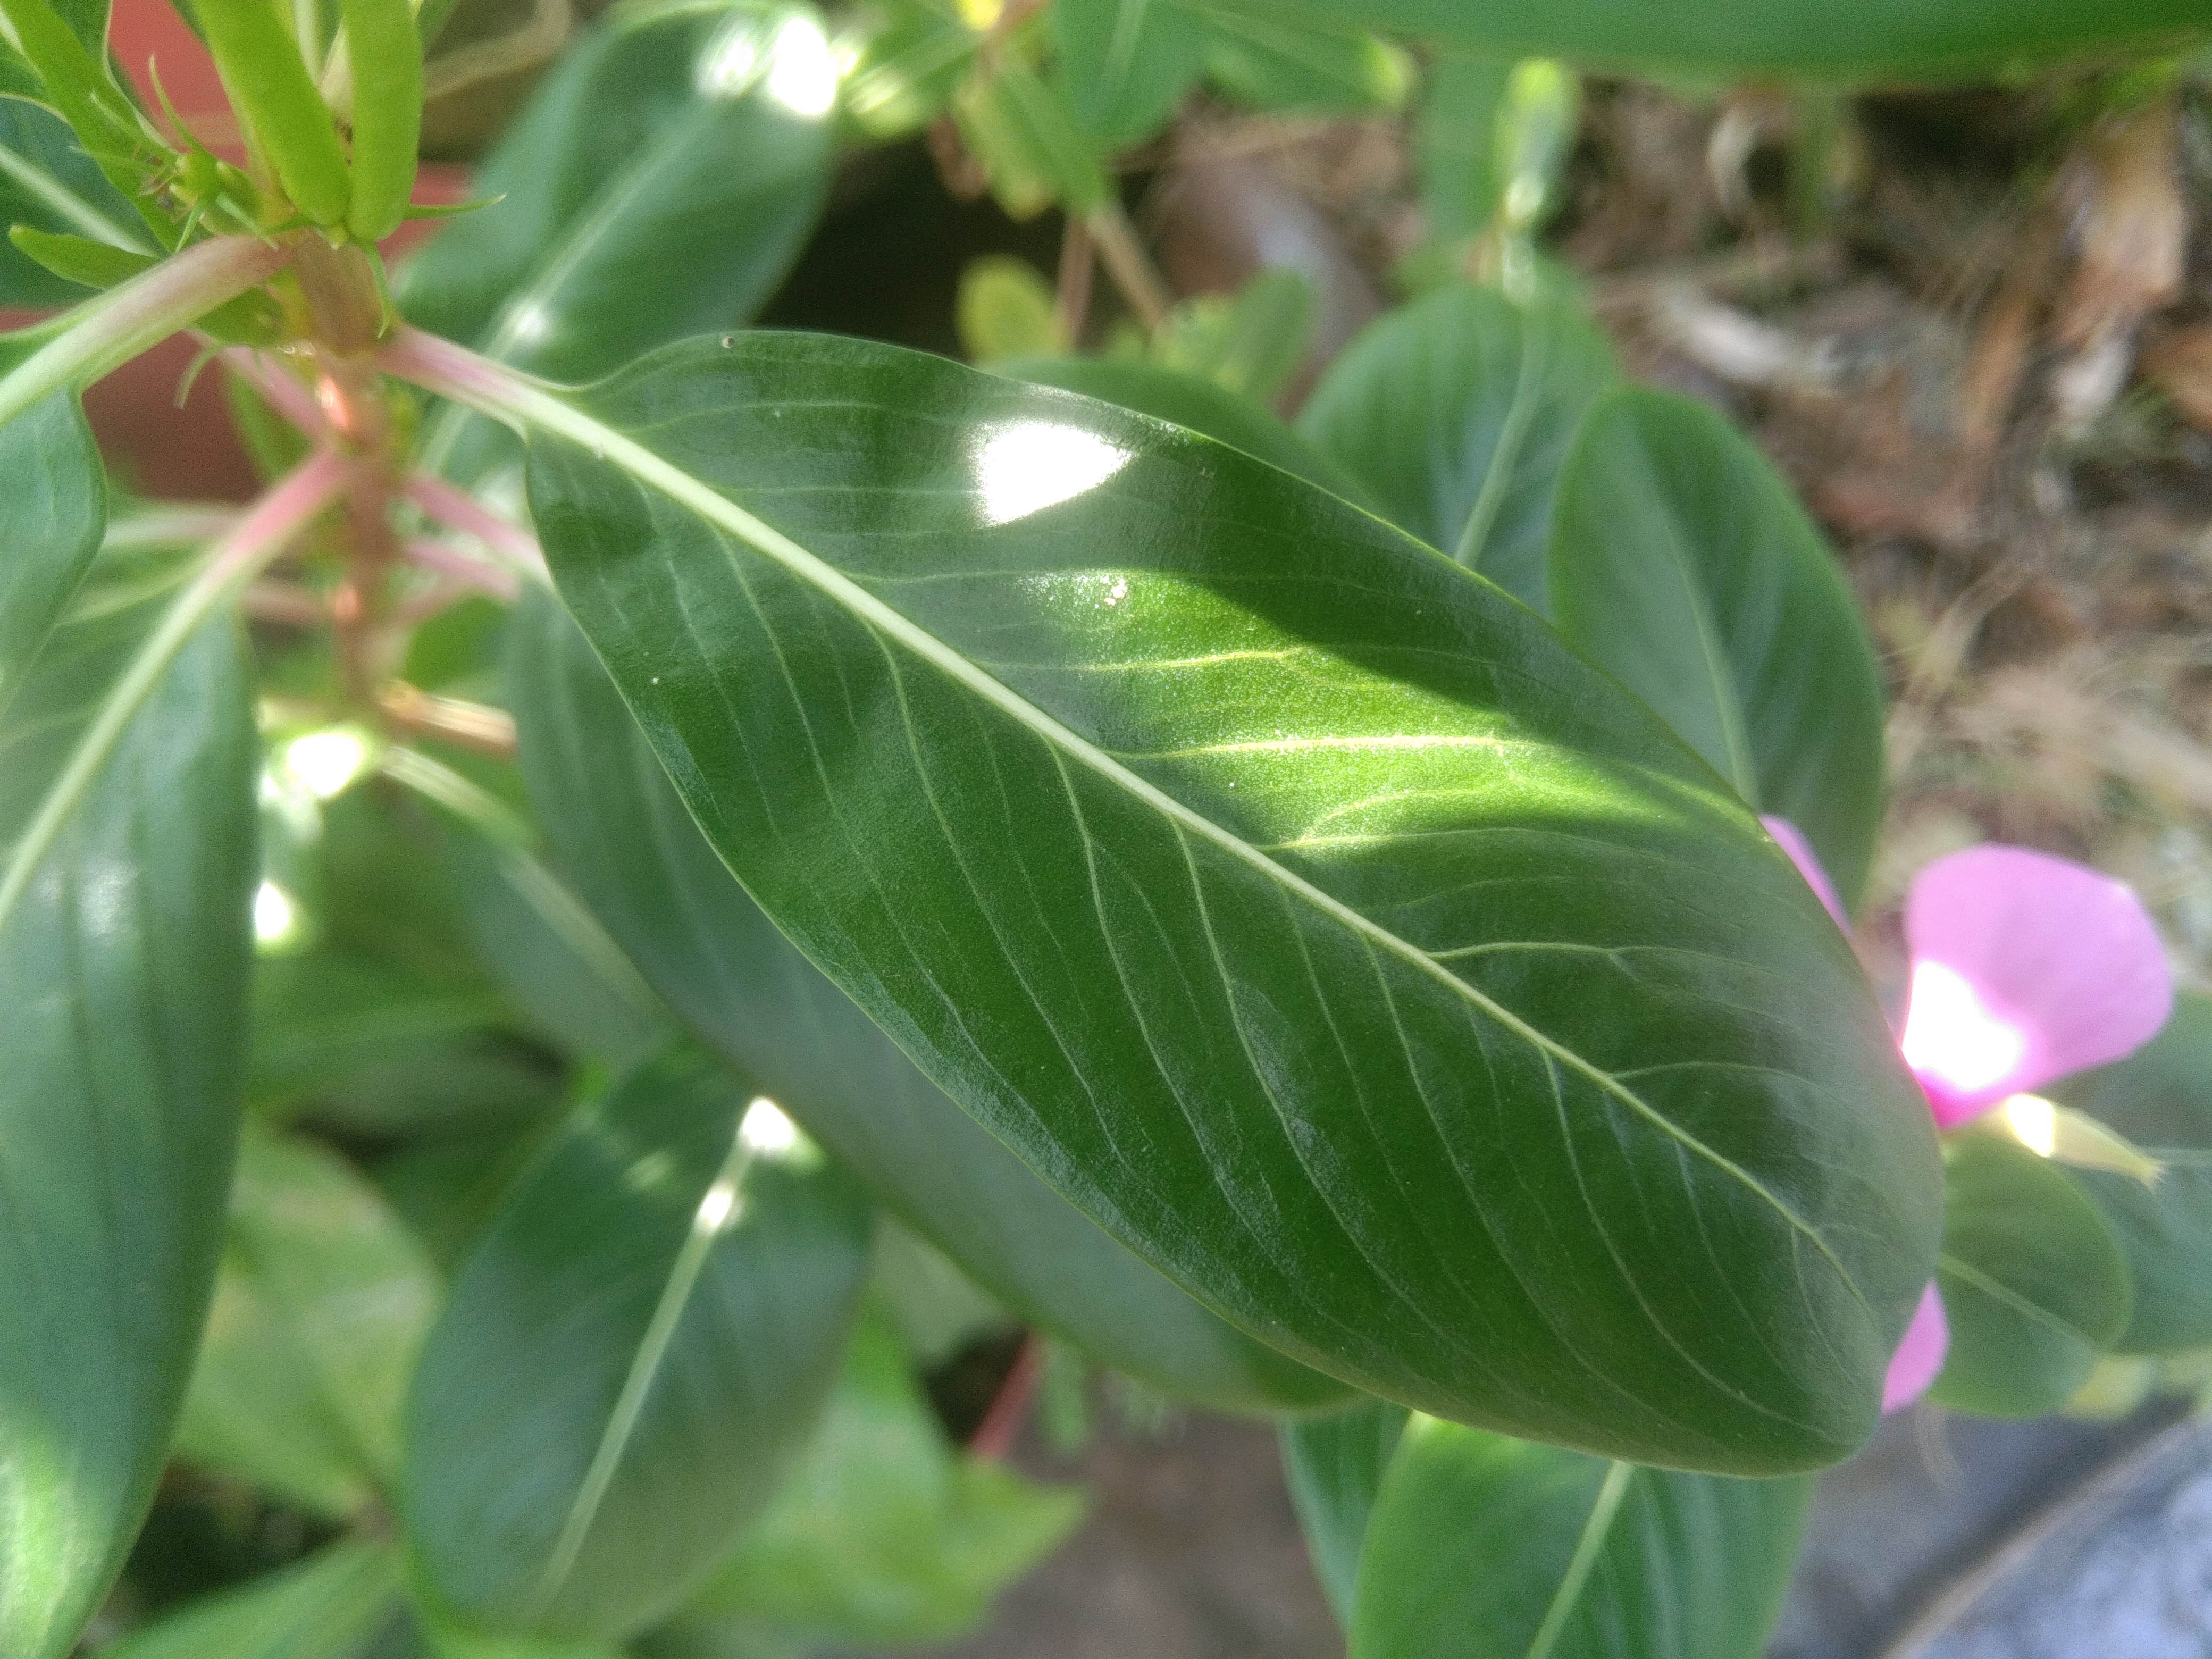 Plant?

rose periwinkle
